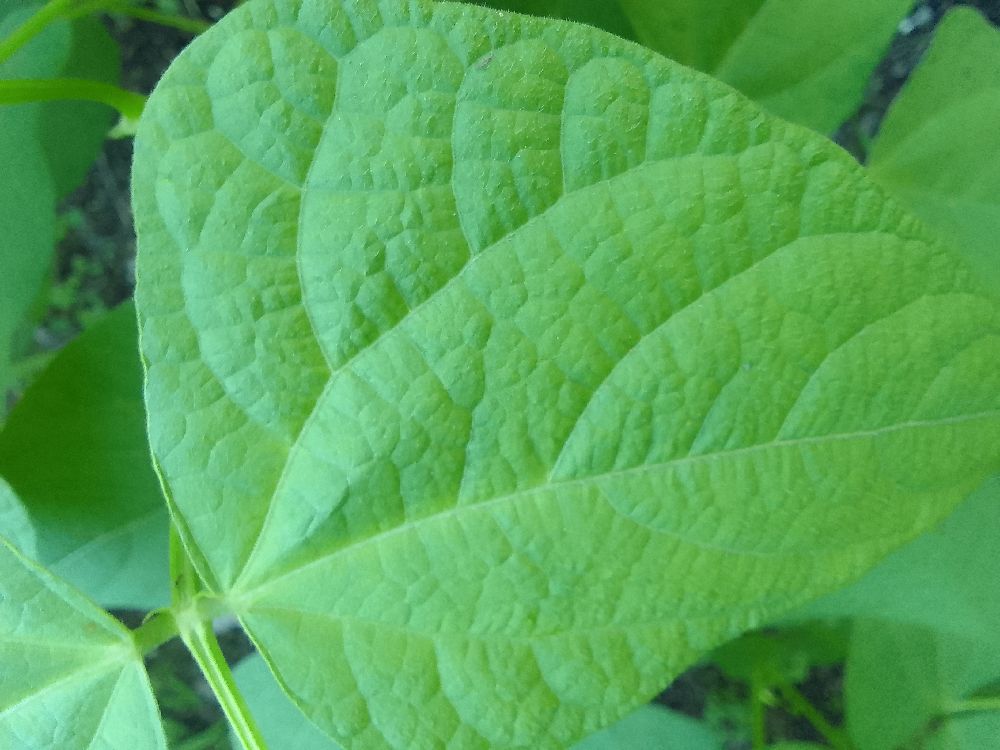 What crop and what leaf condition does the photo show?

common bean, healthy
